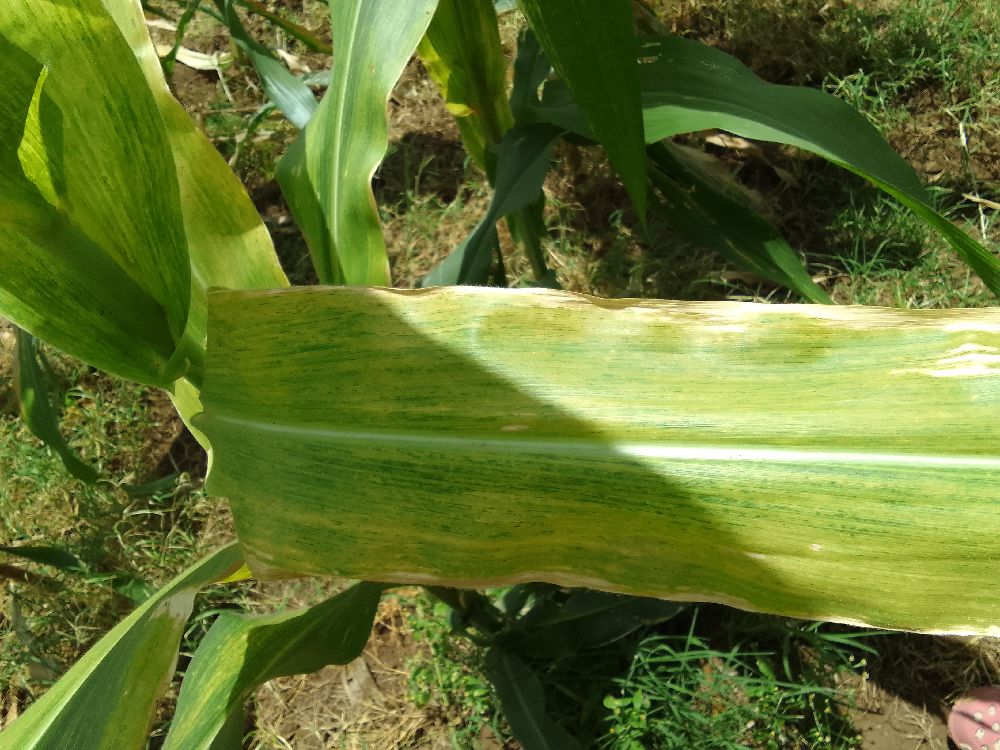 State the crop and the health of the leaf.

maize, maize lethal necrosis
